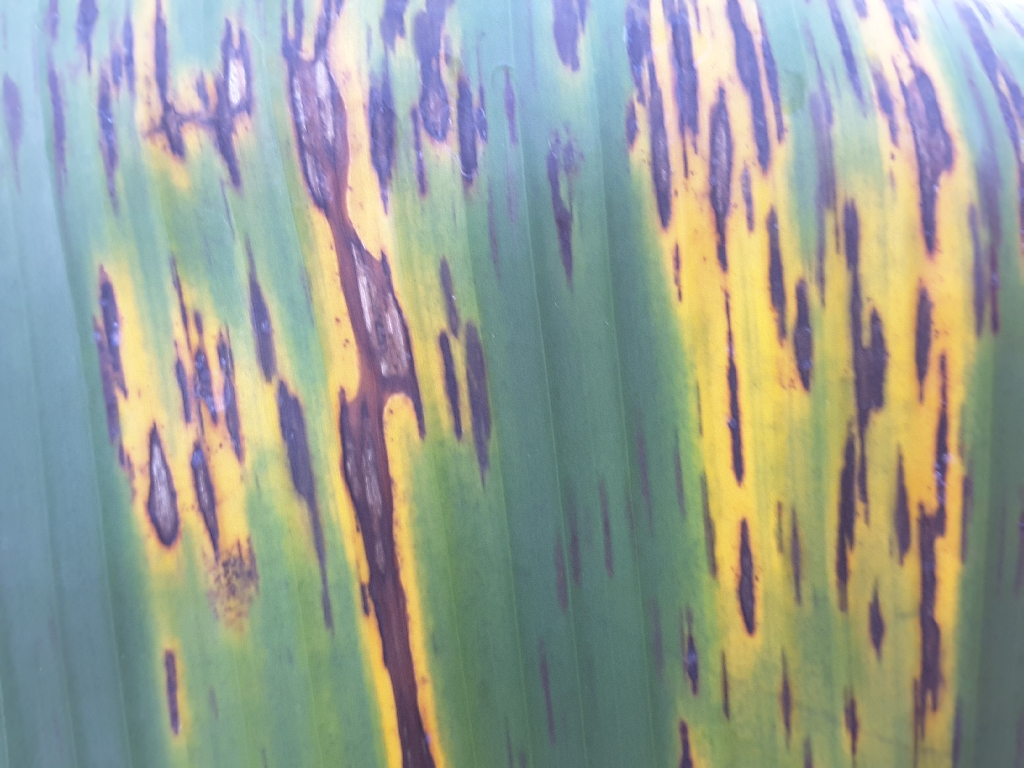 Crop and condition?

banana, black sigatoka
